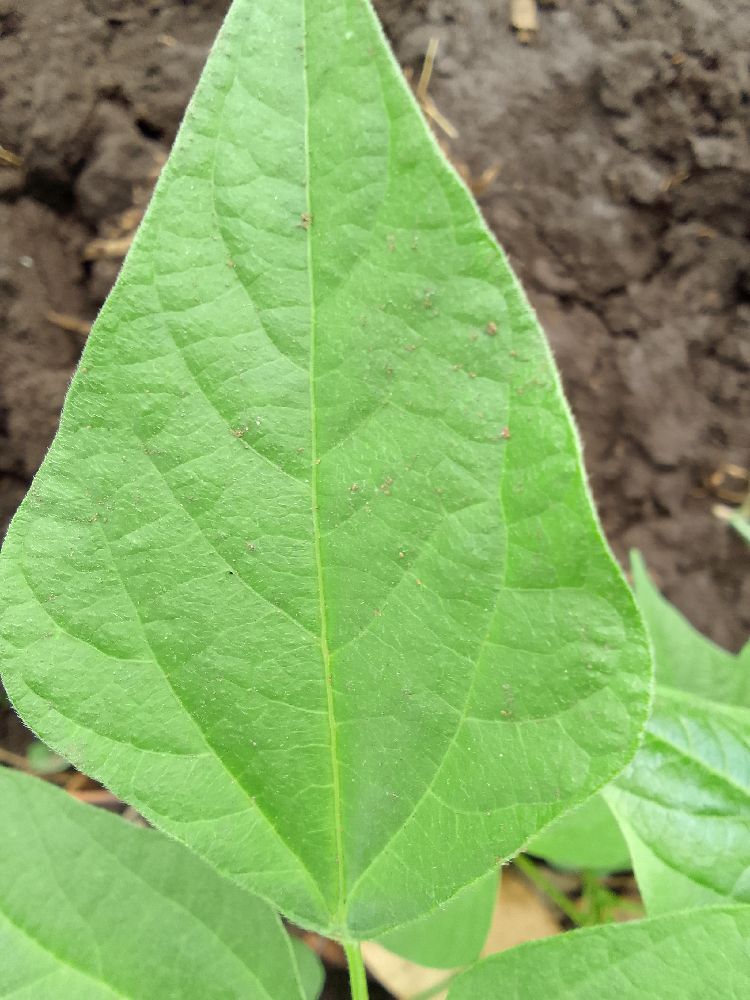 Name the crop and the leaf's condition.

common bean, healthy
